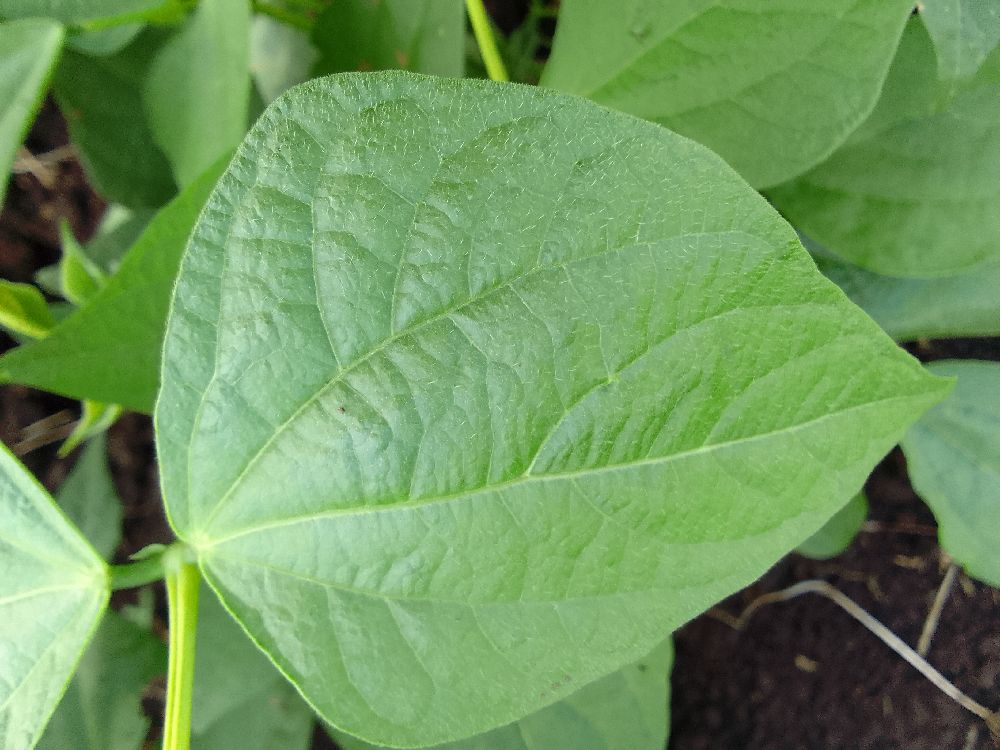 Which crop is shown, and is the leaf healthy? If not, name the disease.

common bean, healthy
